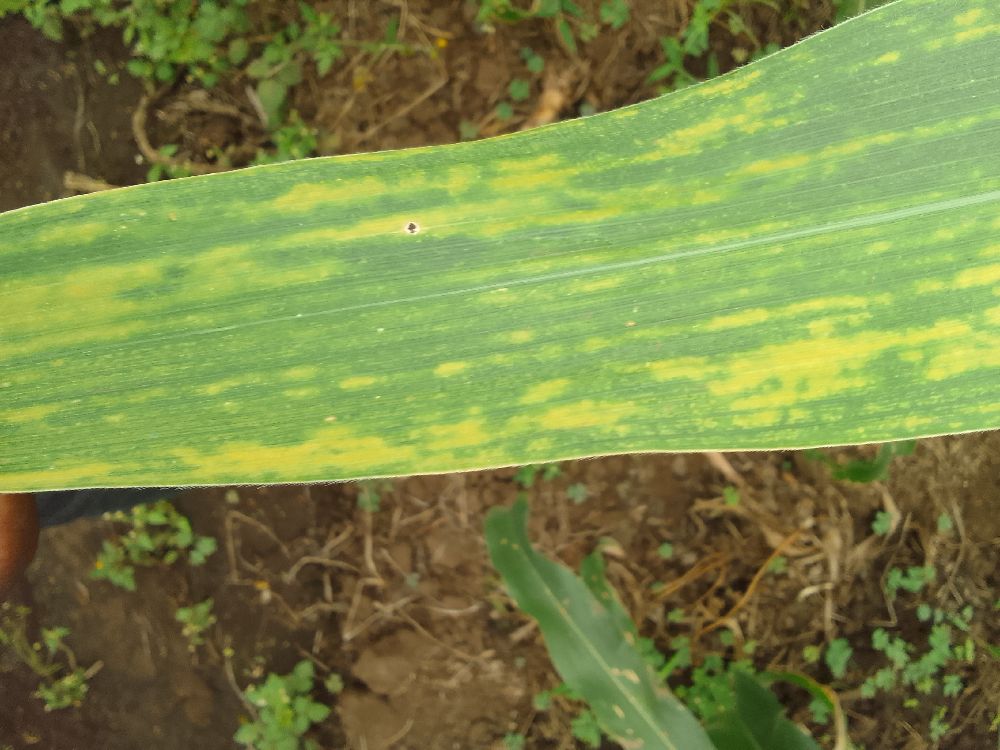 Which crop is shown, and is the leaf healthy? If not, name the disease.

maize, maize lethal necrosis
